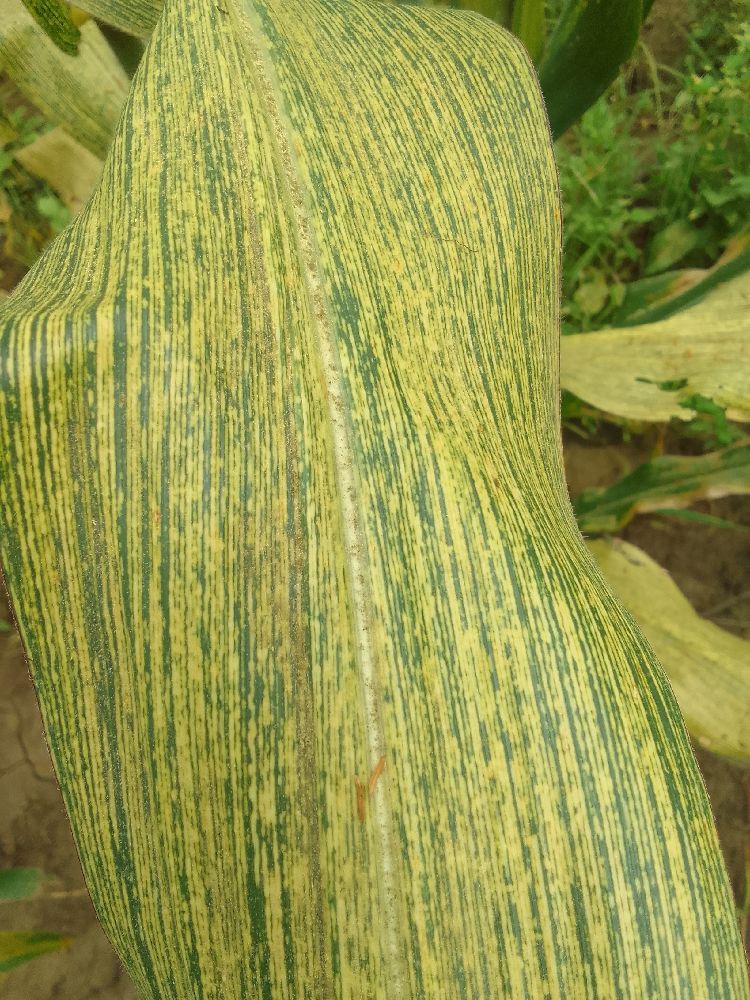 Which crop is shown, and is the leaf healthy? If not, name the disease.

maize, maize streak virus
